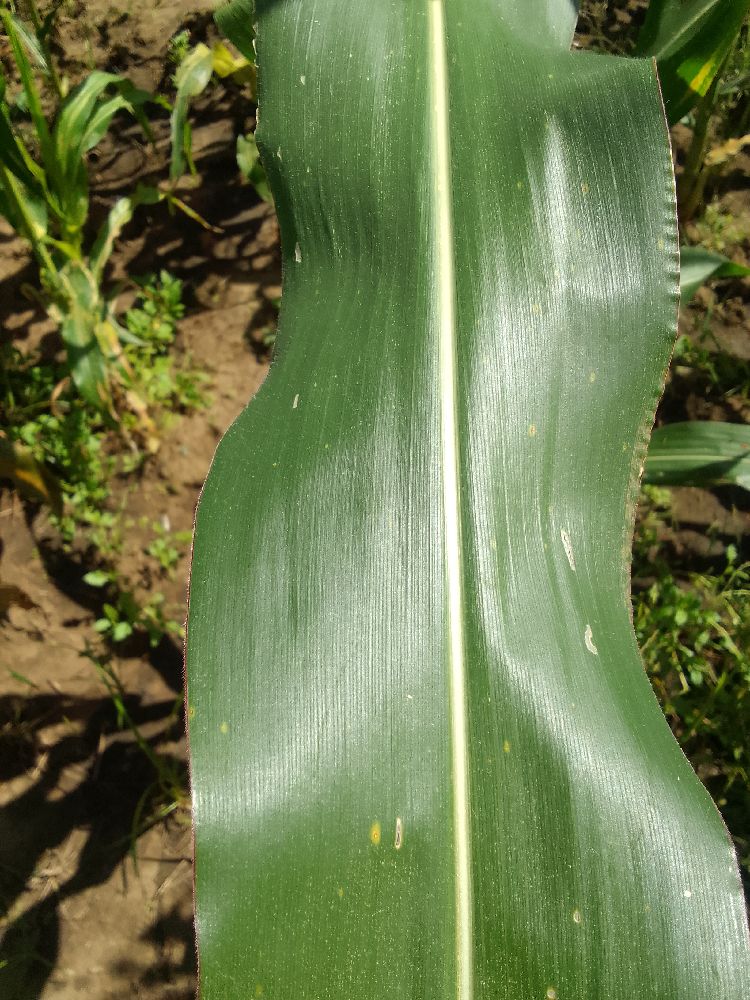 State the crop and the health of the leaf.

maize, healthy
